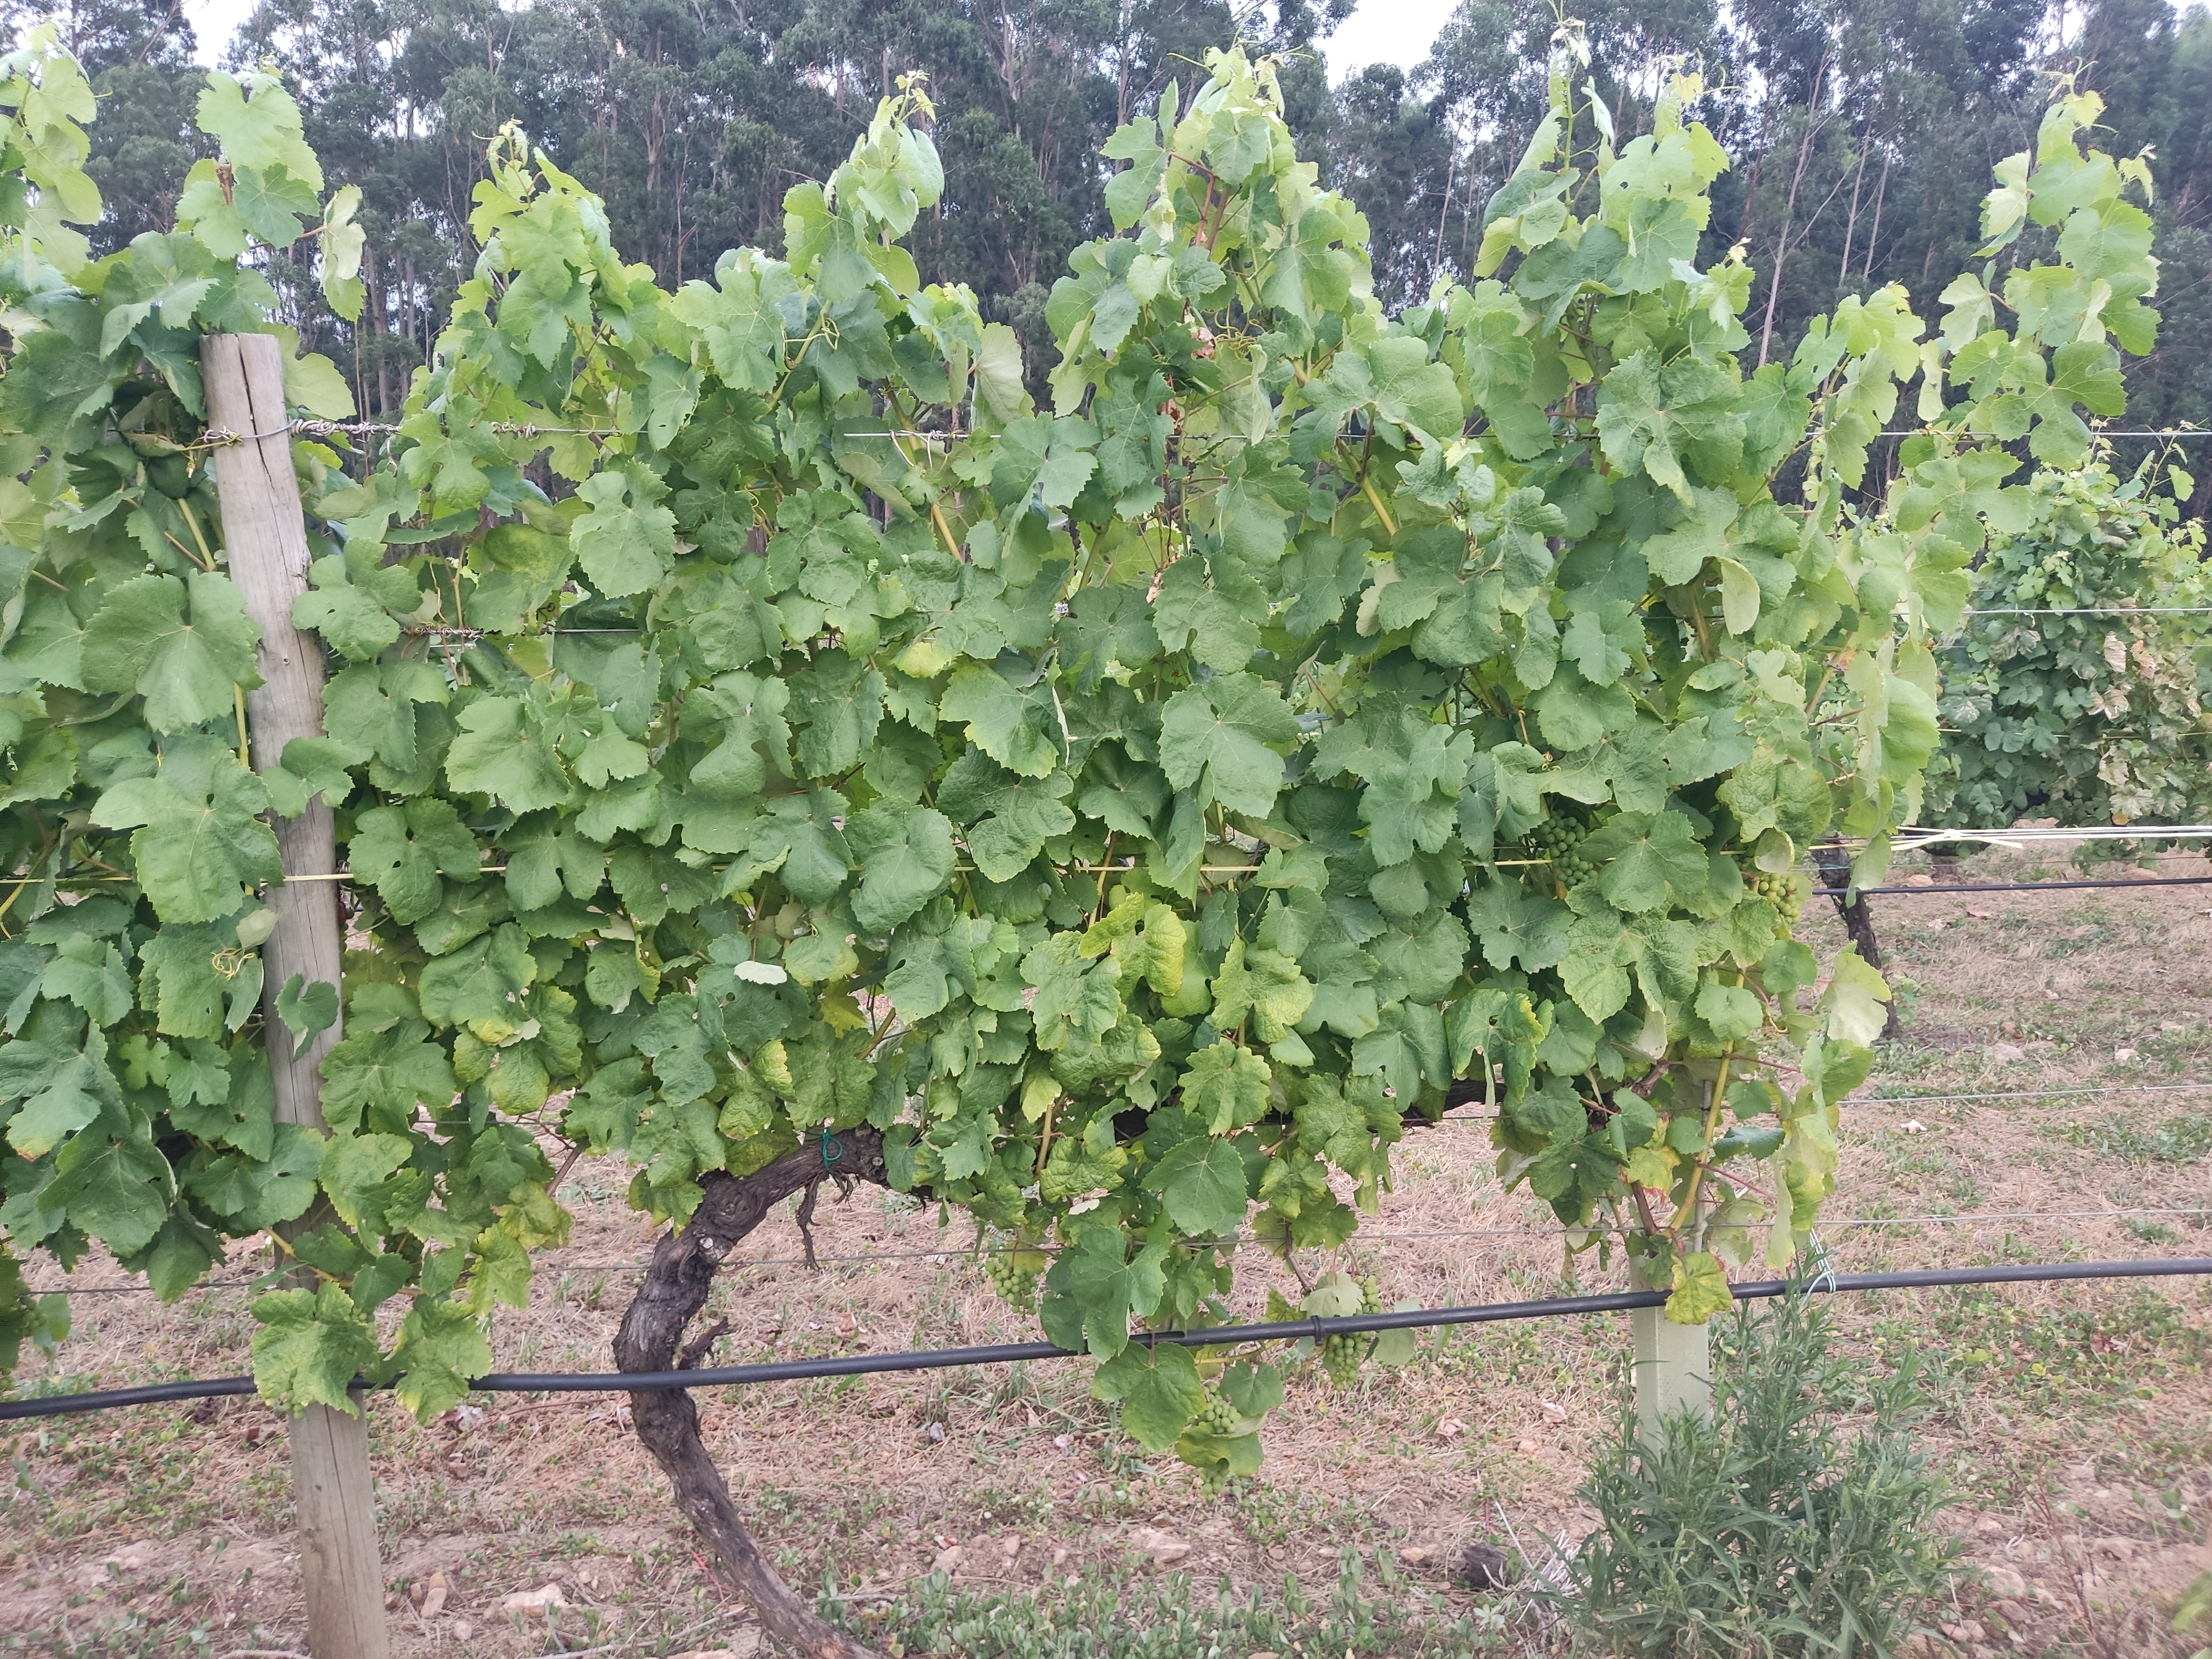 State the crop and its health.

grapevine, not affected by esca disease
